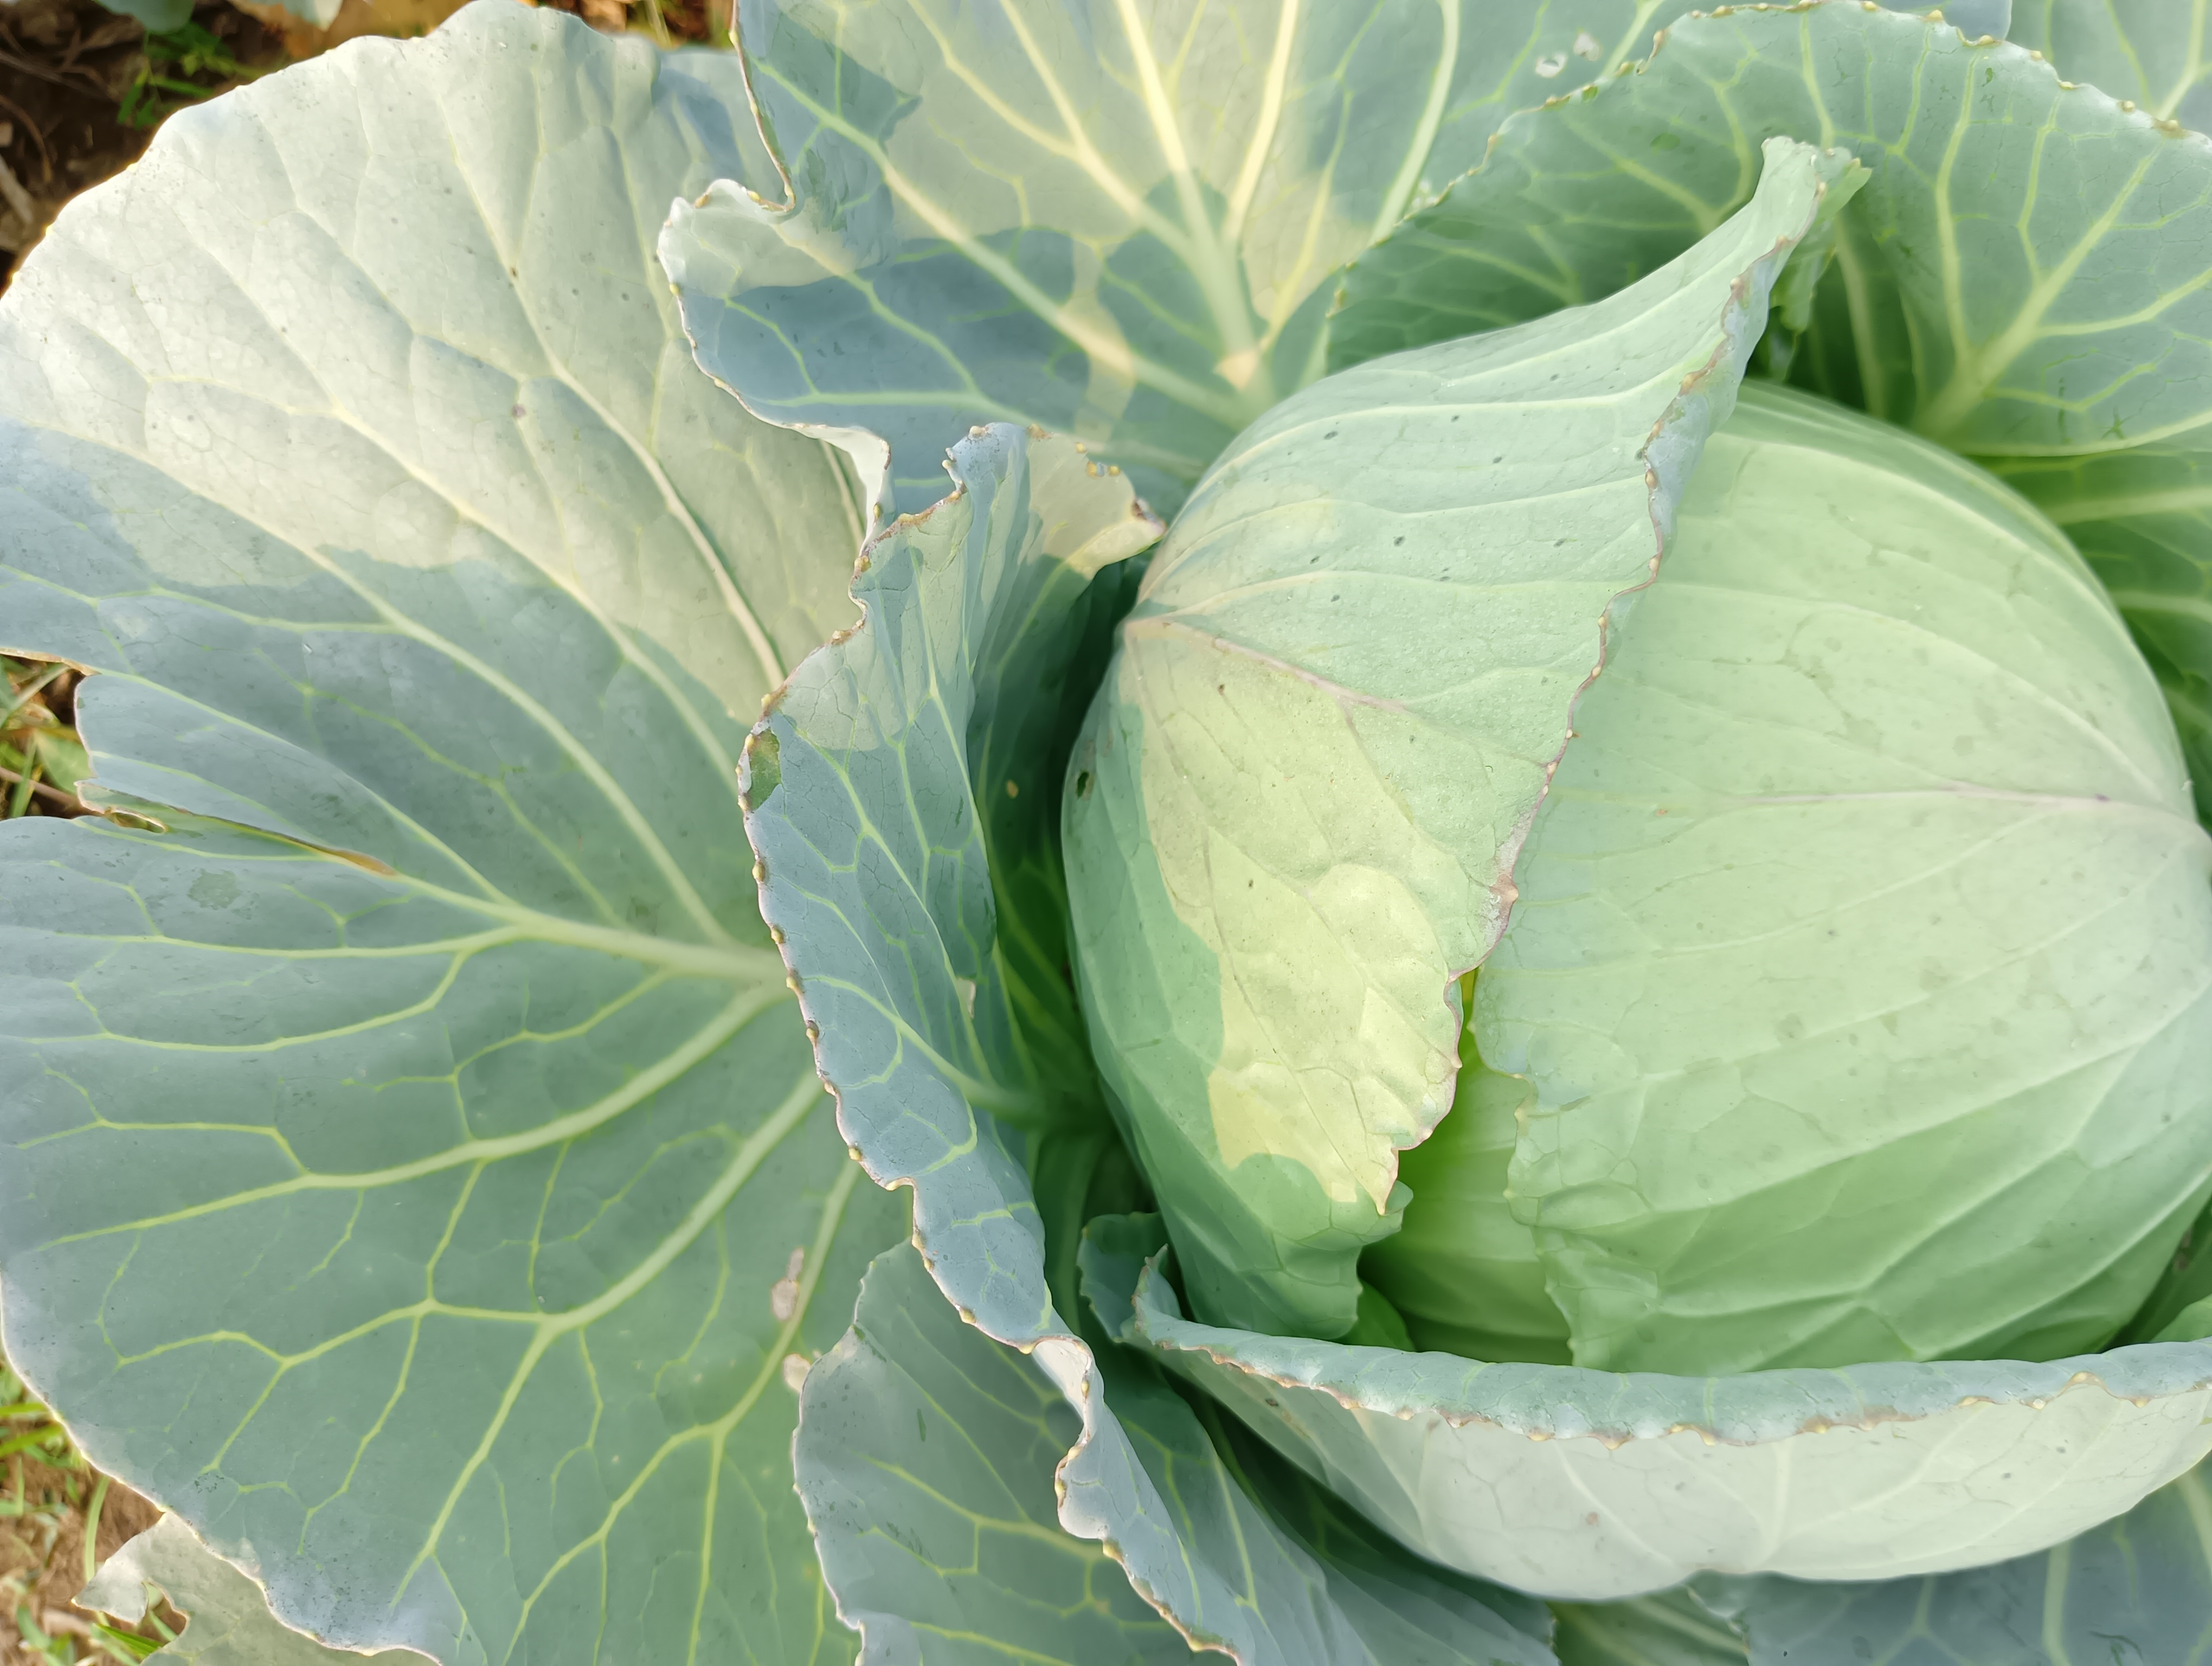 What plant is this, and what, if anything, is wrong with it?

cabbage, healthy
